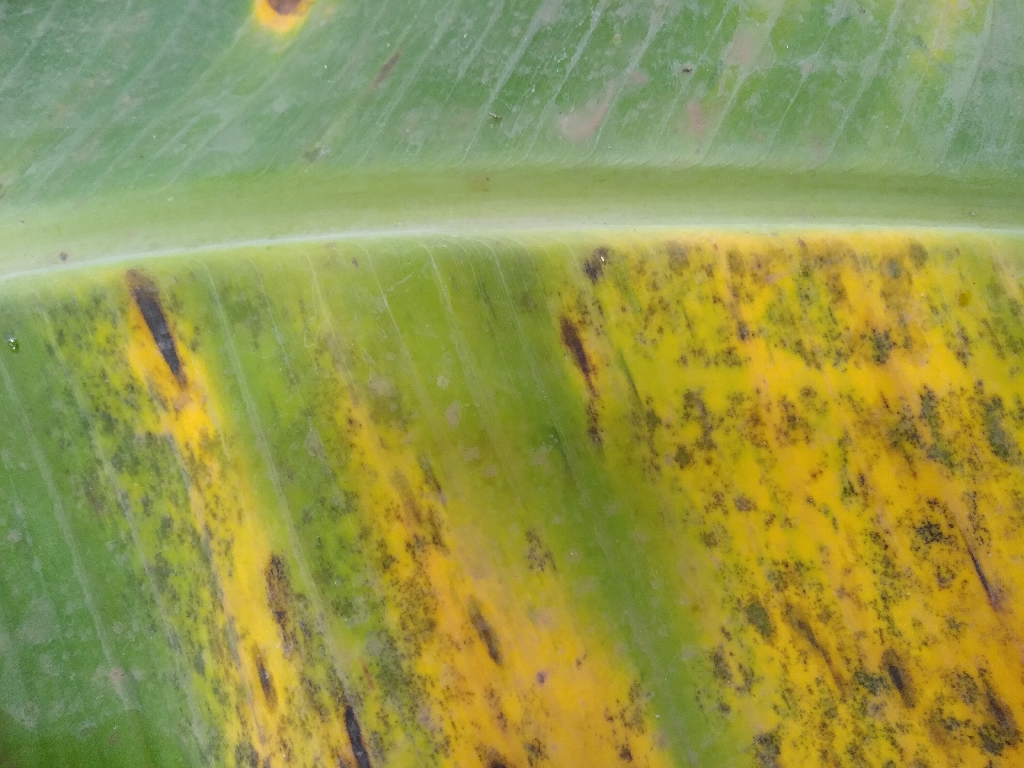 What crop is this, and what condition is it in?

banana, black sigatoka
